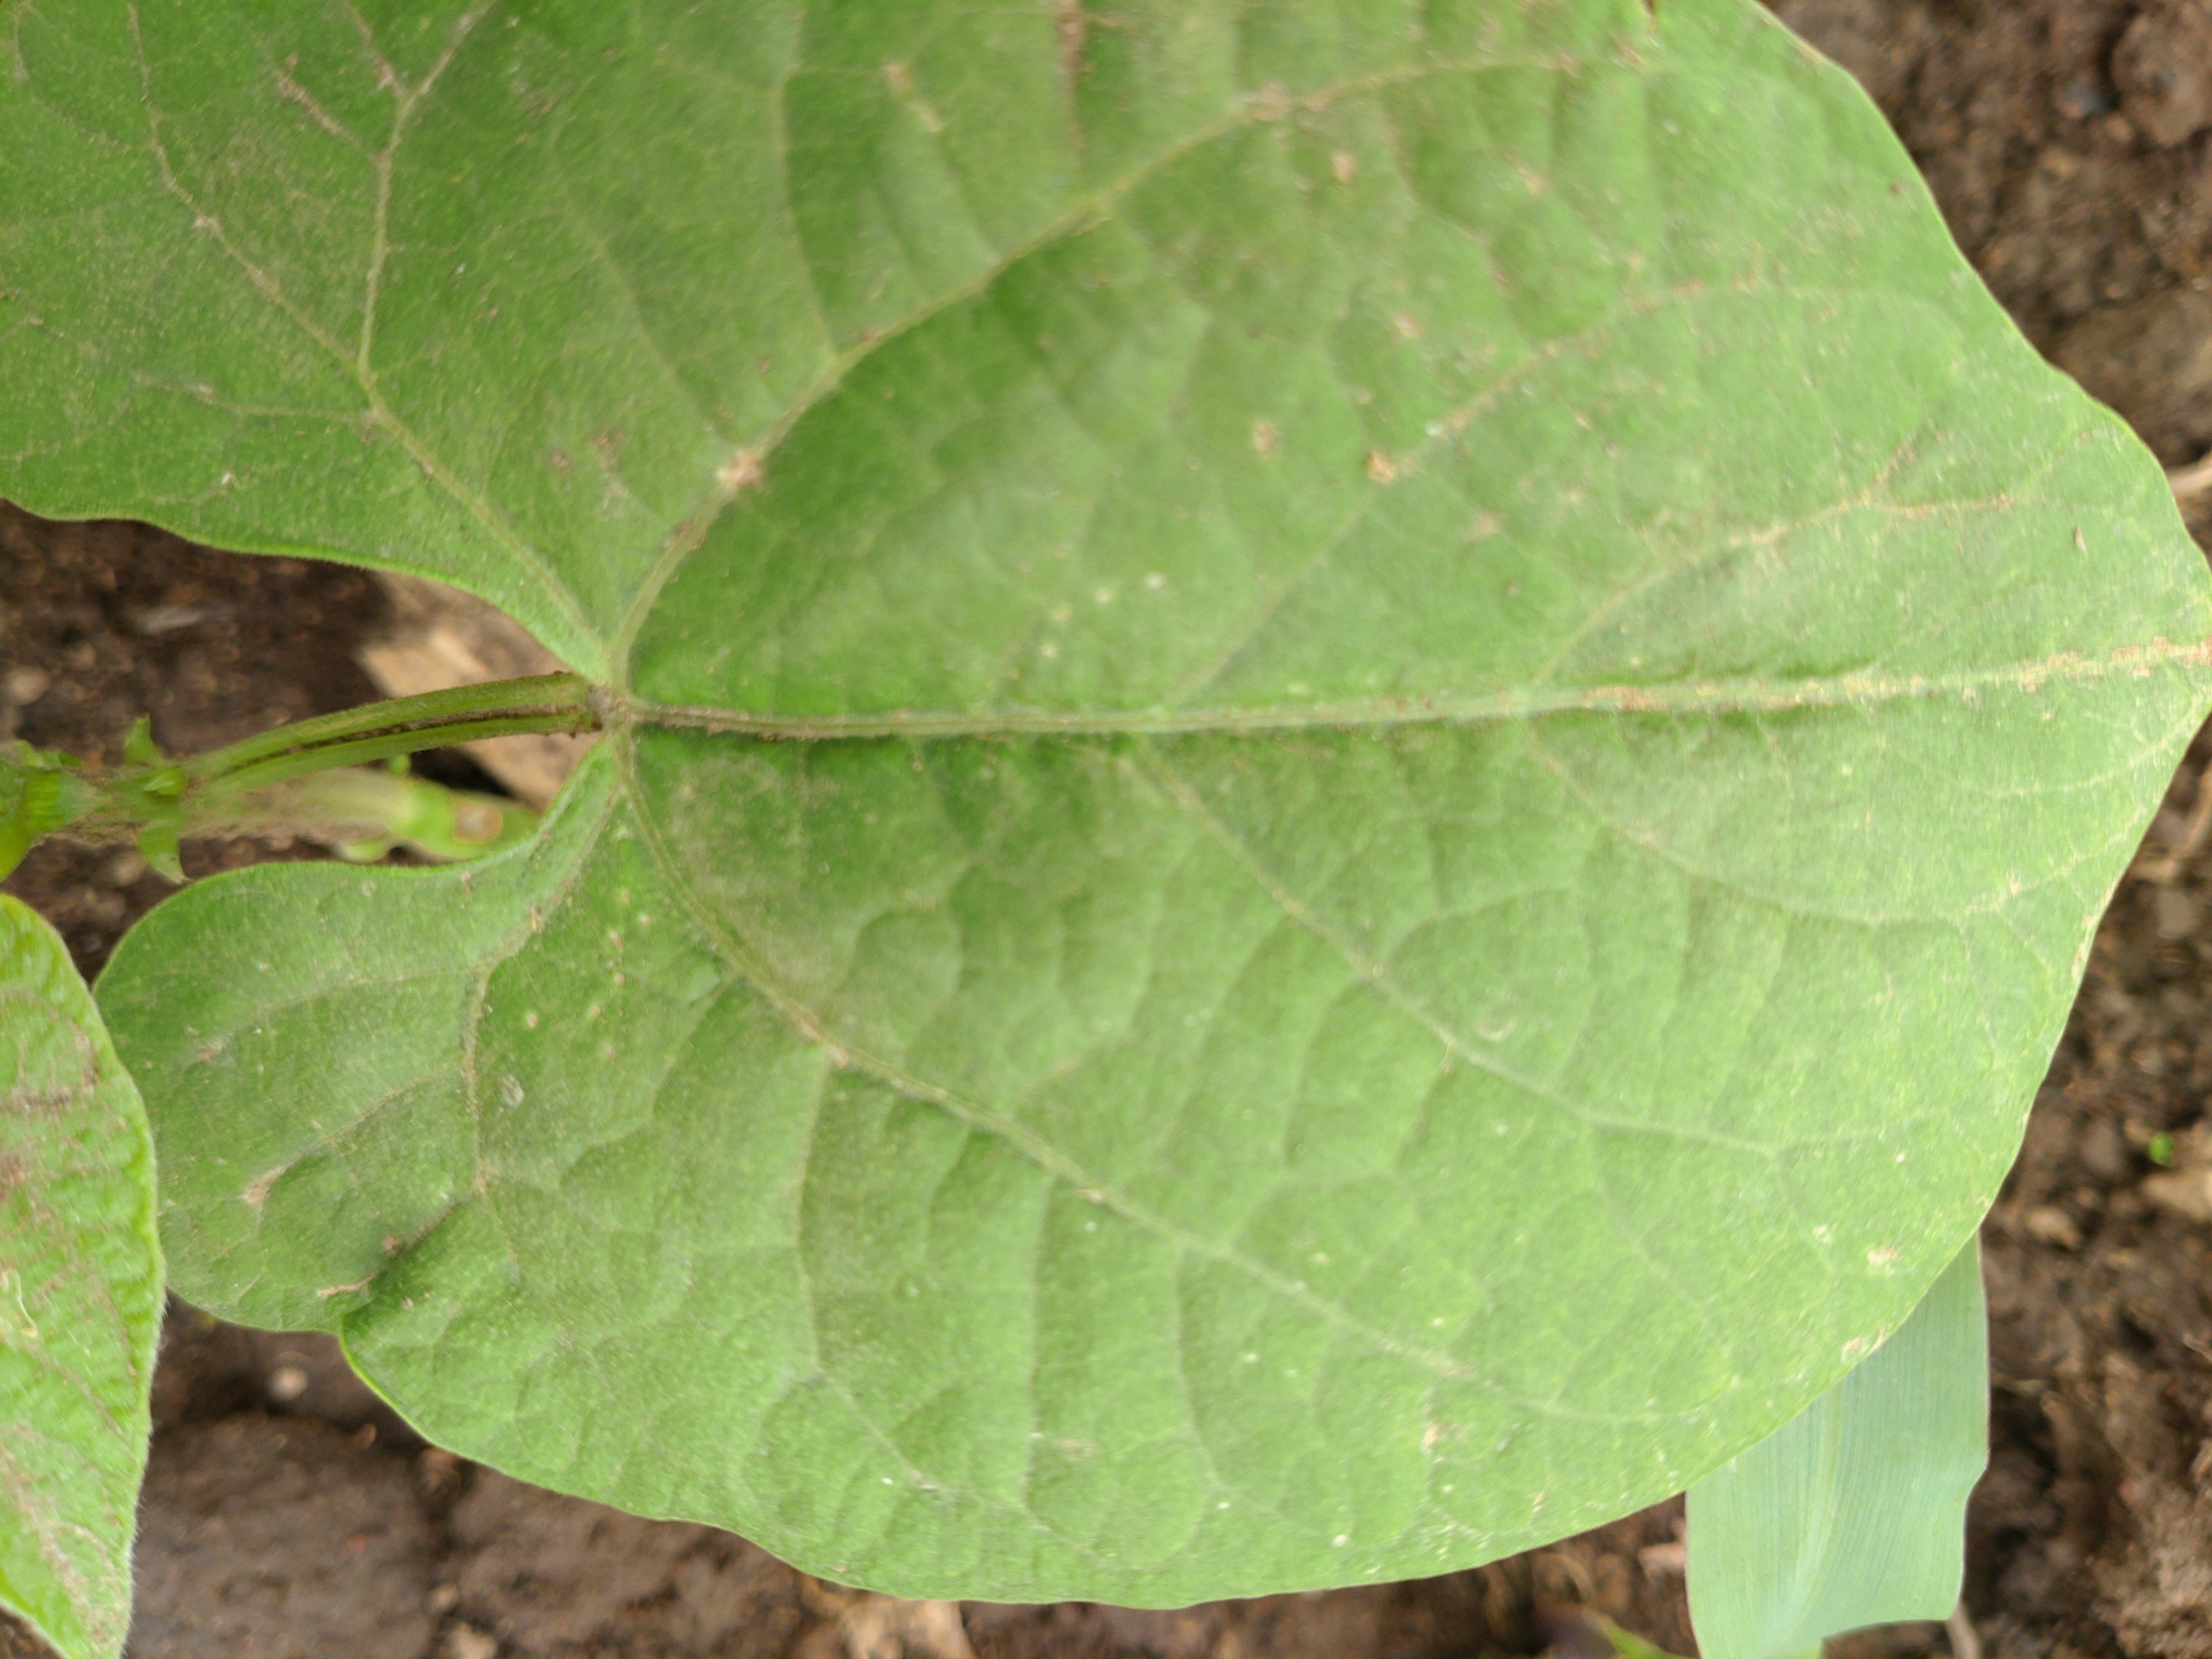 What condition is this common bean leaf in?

healthy
